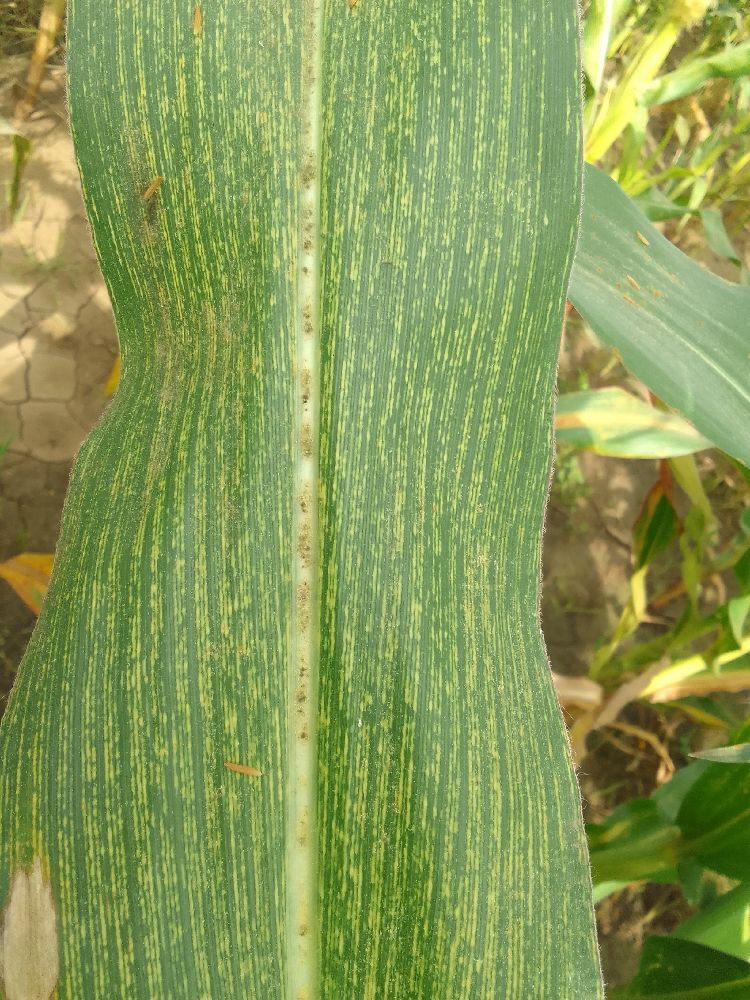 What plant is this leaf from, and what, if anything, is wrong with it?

maize, maize streak virus
